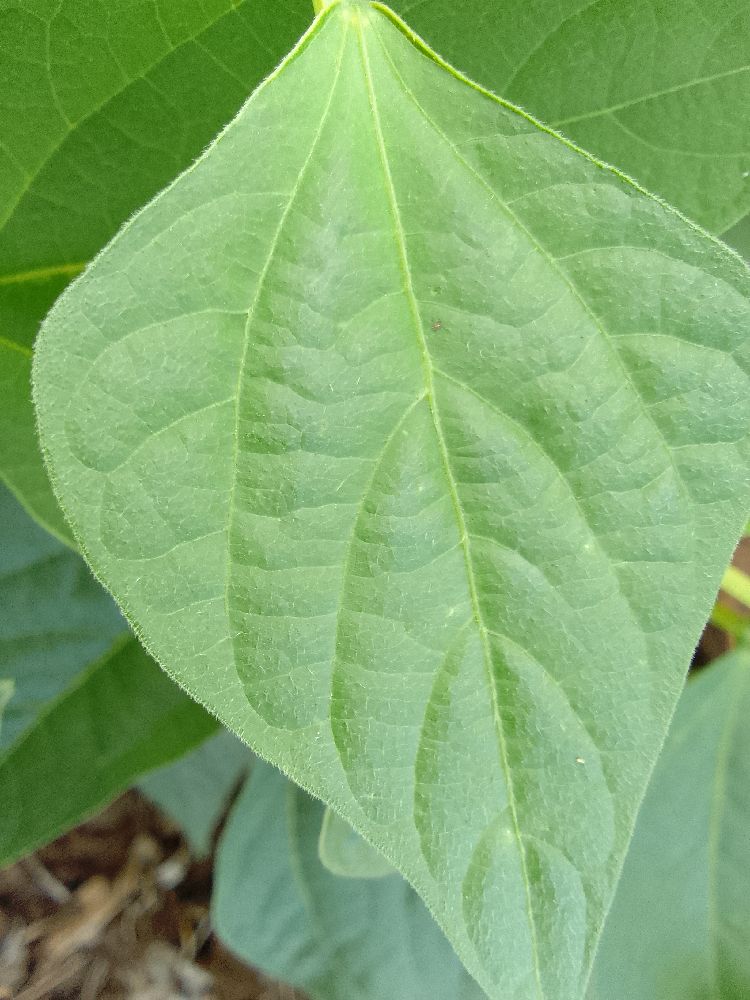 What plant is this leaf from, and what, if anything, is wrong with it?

common bean, healthy
